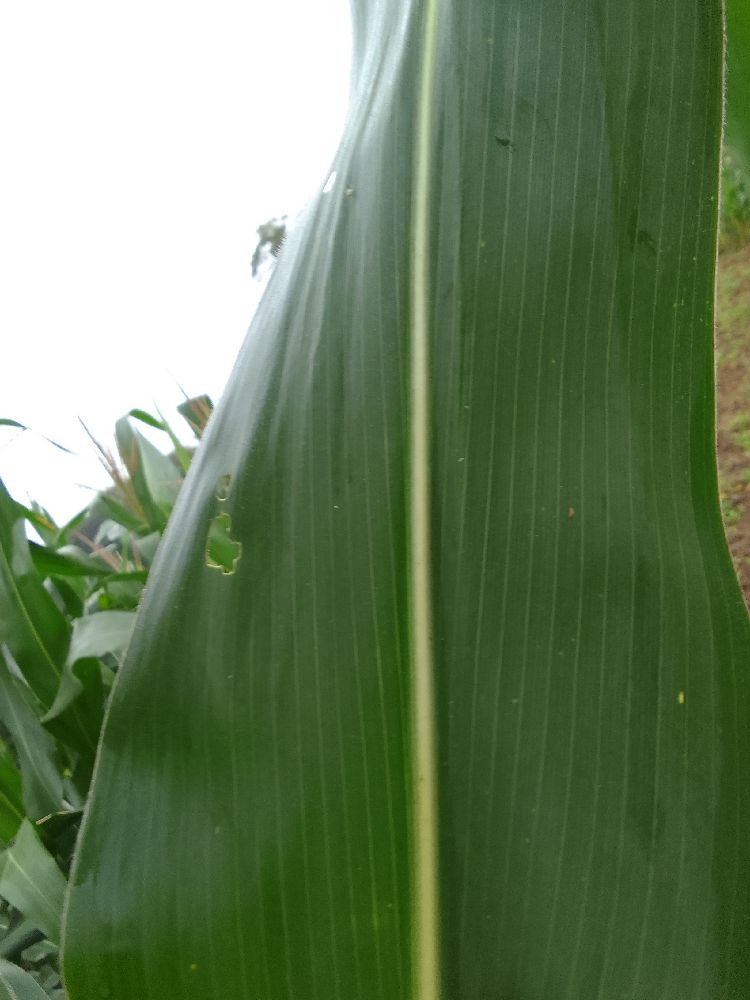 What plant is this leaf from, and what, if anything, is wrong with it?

maize, healthy
